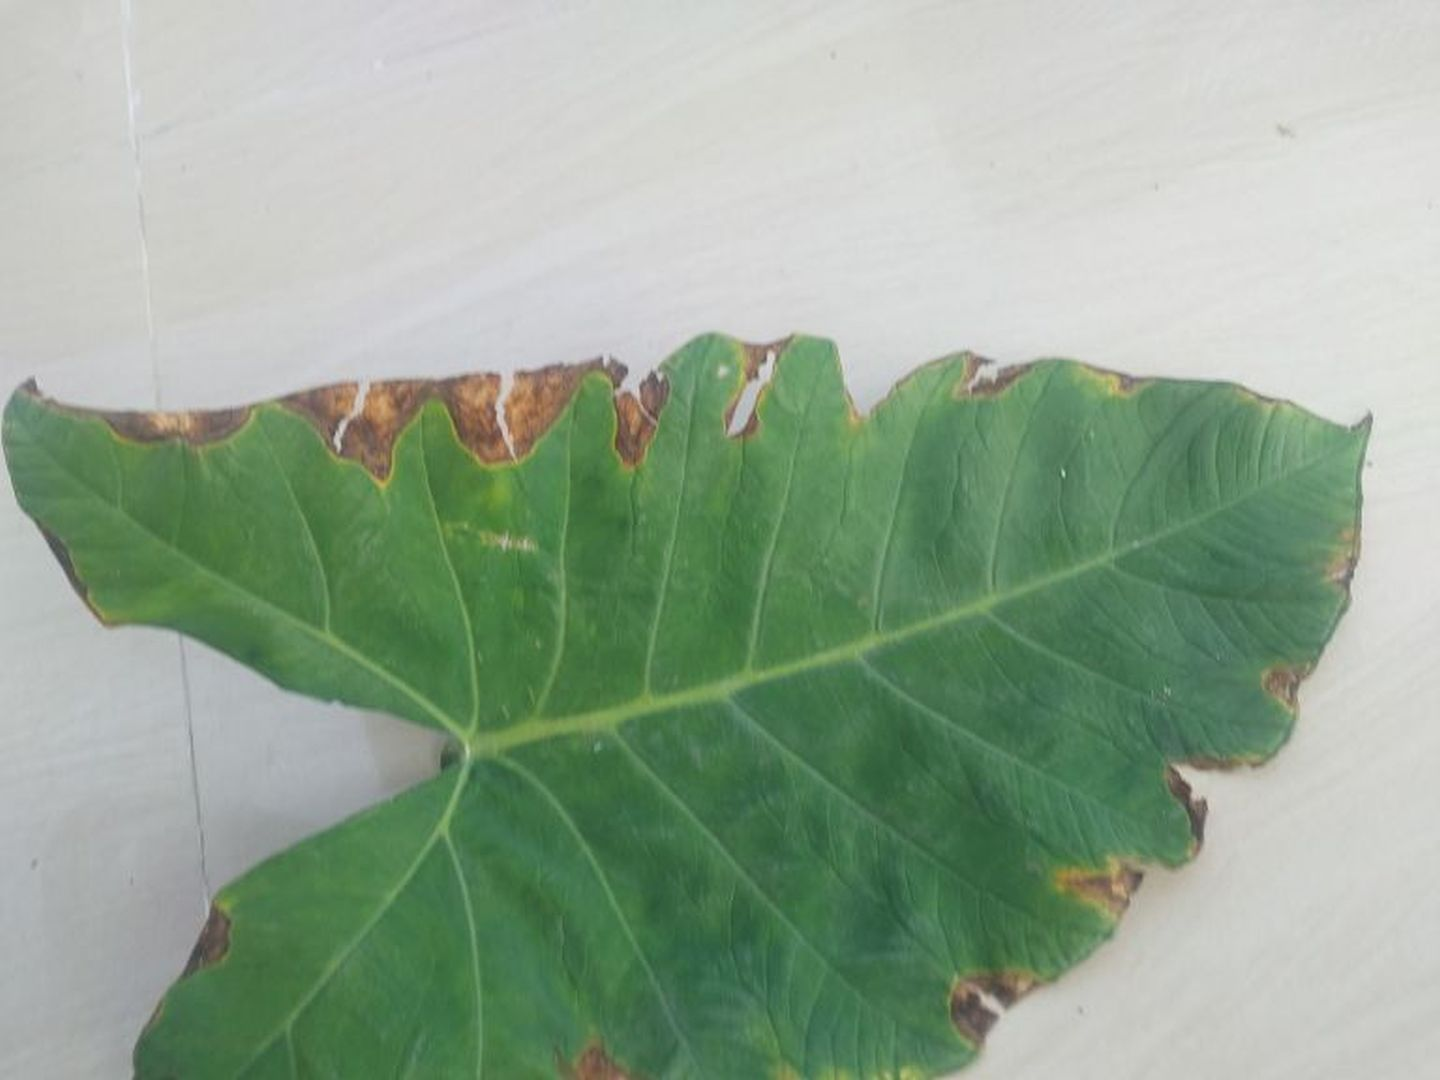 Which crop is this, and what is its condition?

taro, leaf blight
